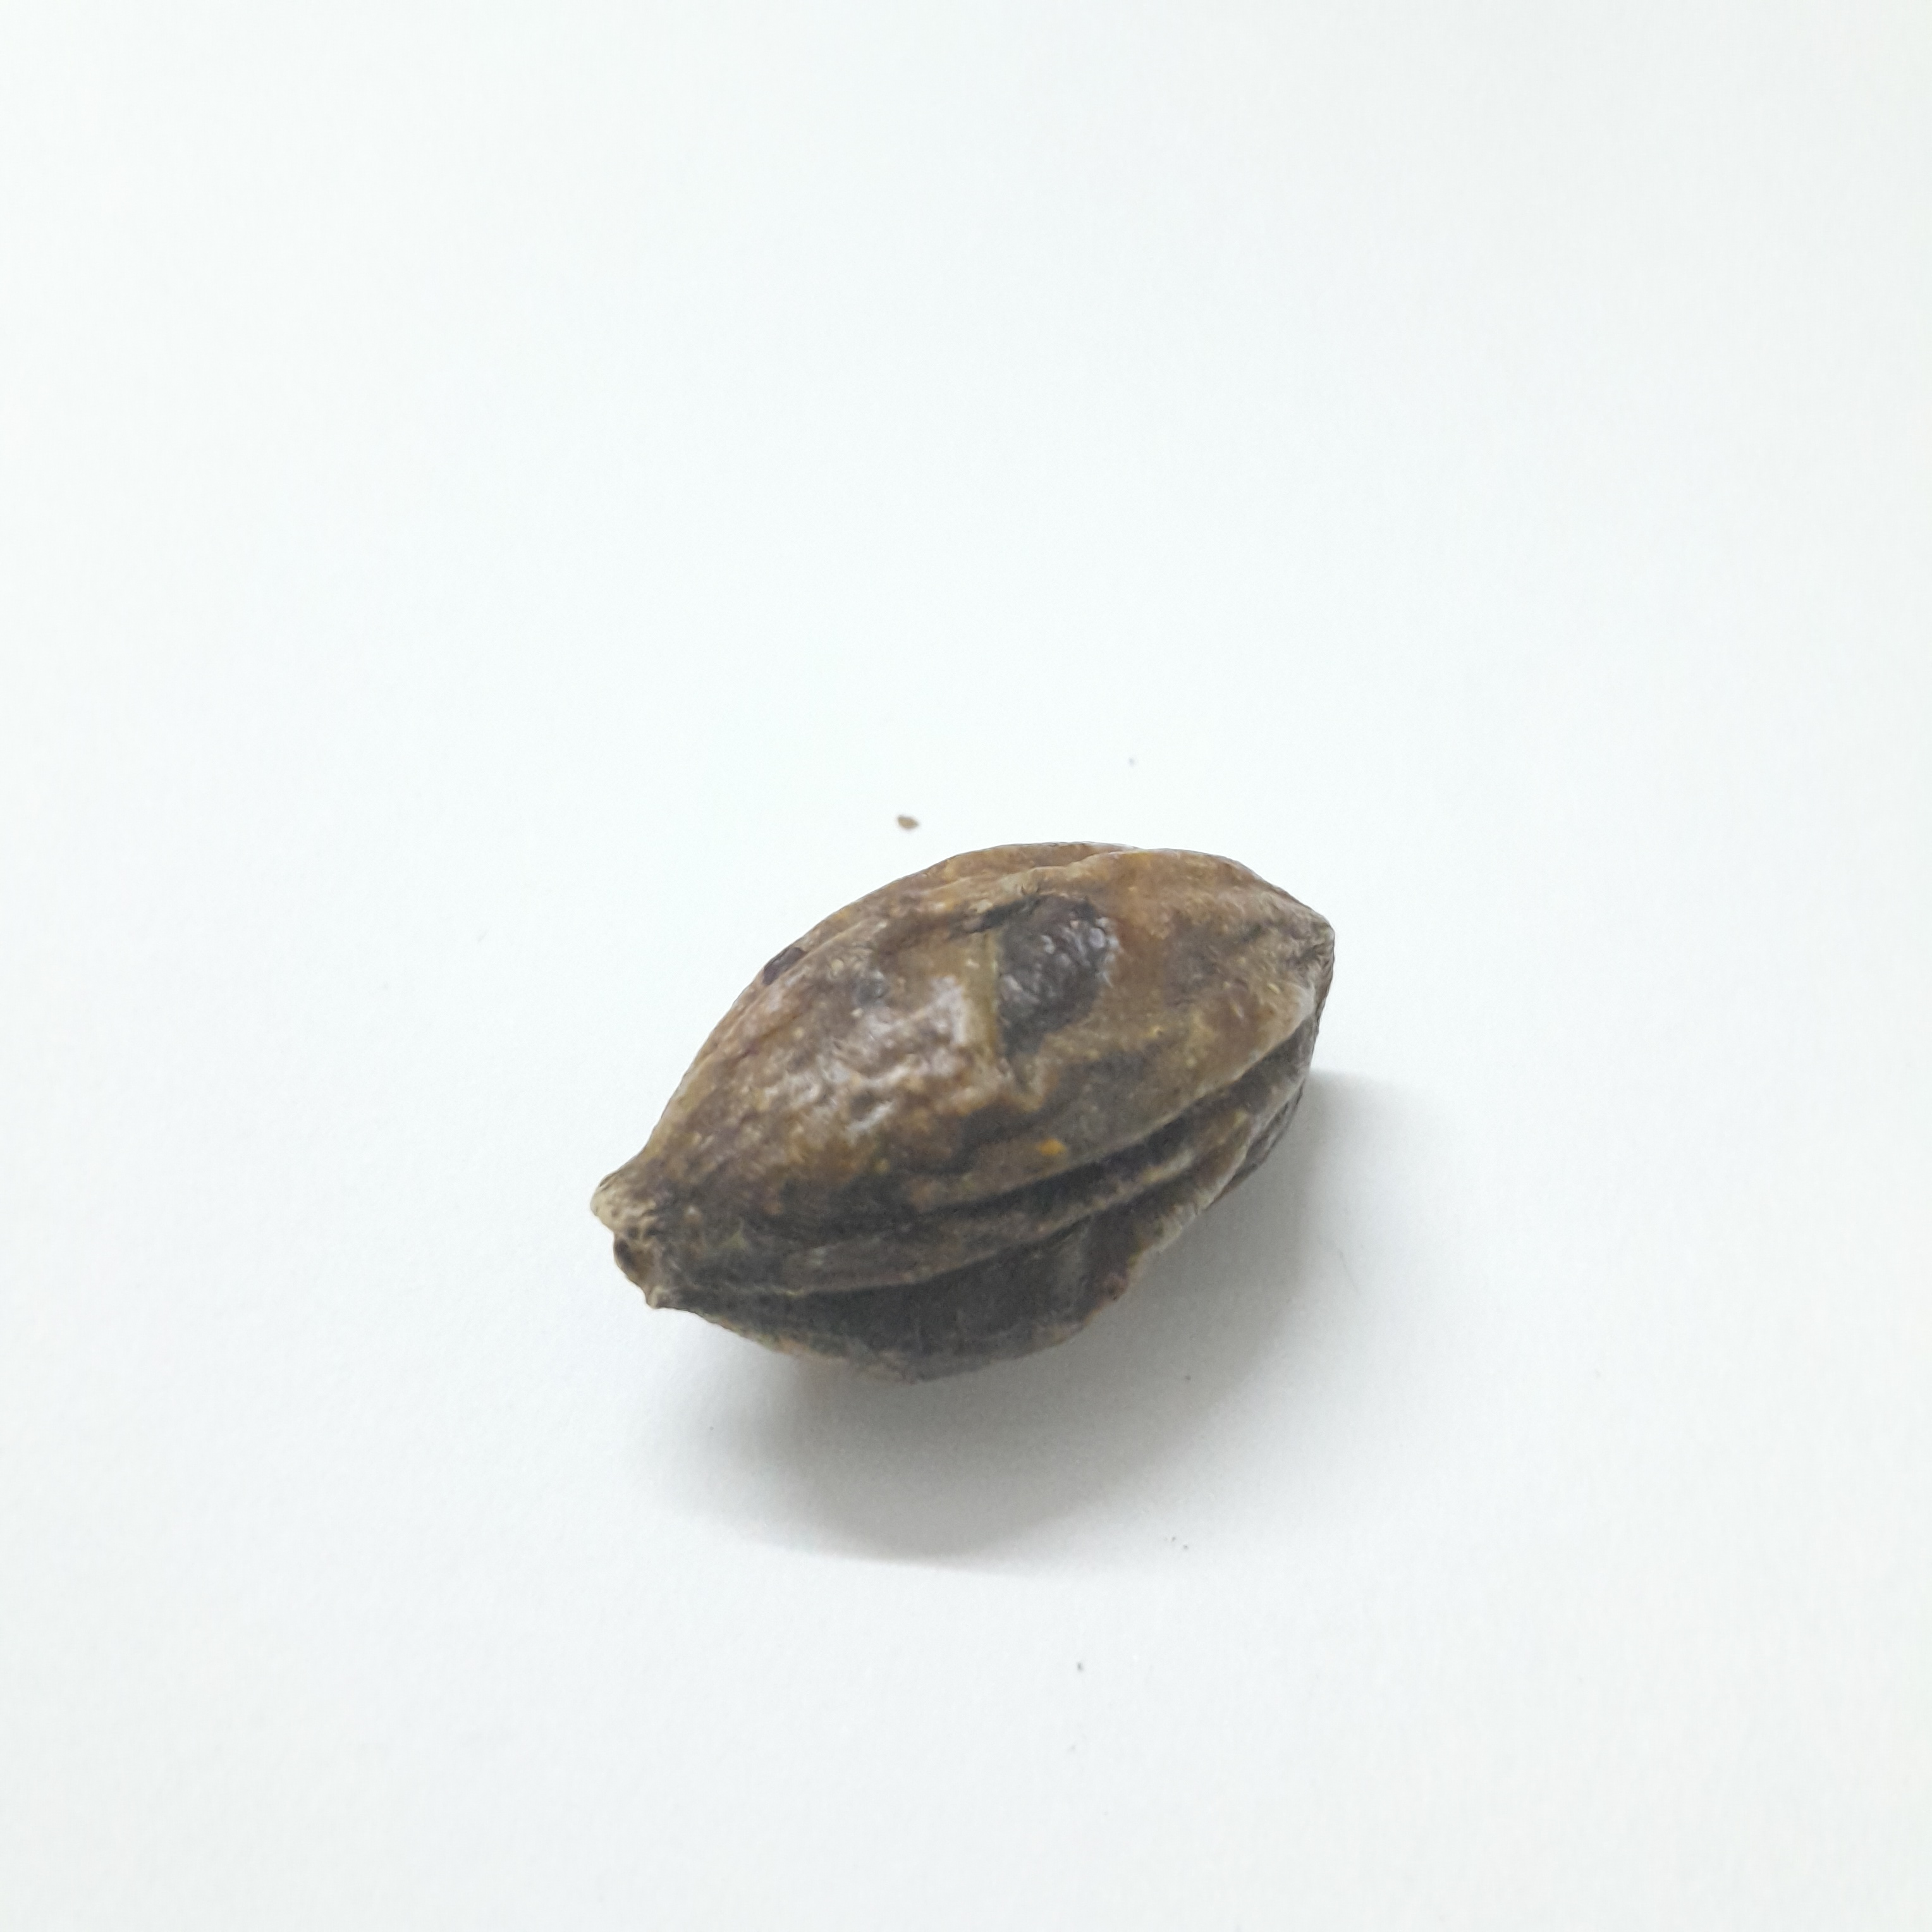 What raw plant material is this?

hirdaa
